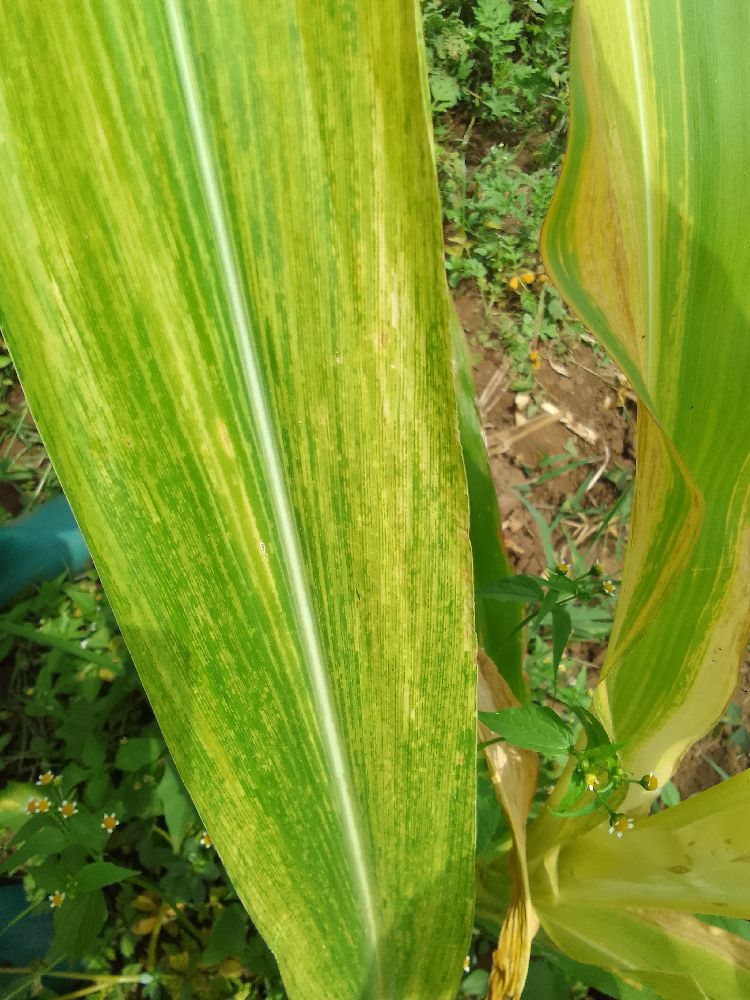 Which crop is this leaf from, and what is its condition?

maize, maize lethal necrosis
